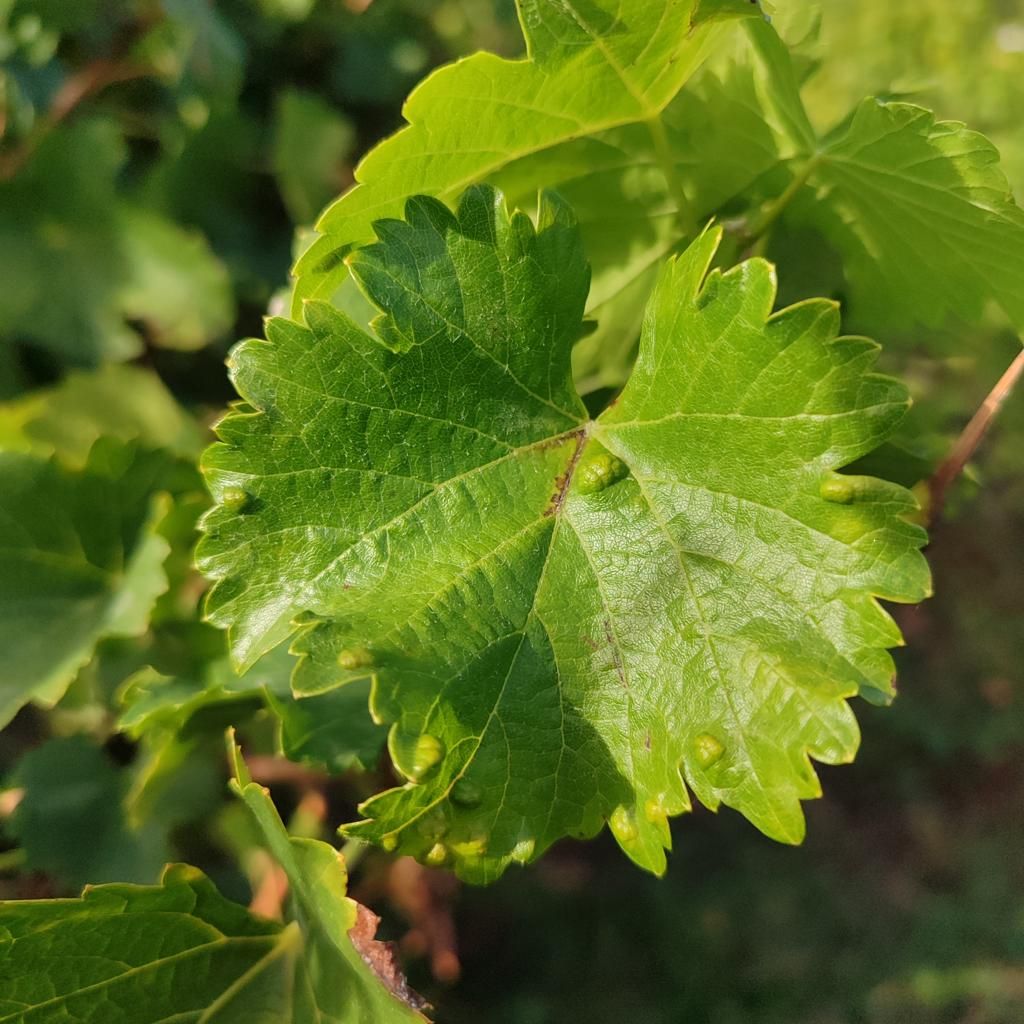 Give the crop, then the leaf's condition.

grapevine, erineum mite
